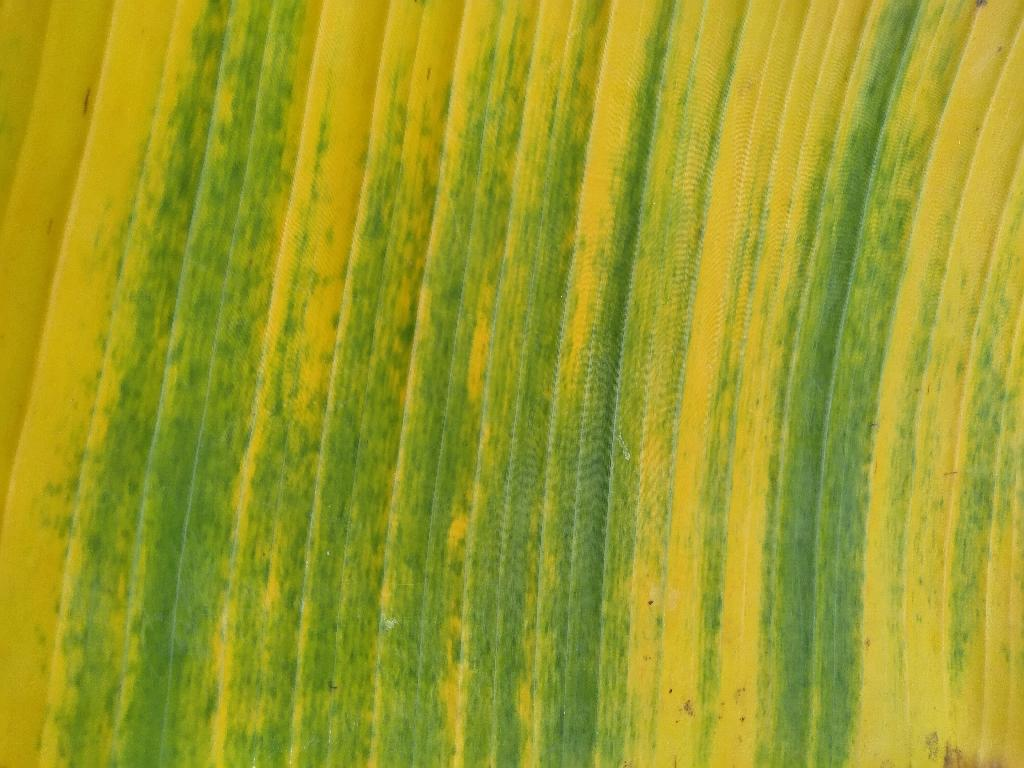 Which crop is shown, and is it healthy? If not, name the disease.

banana, fusarium wilt race 1
